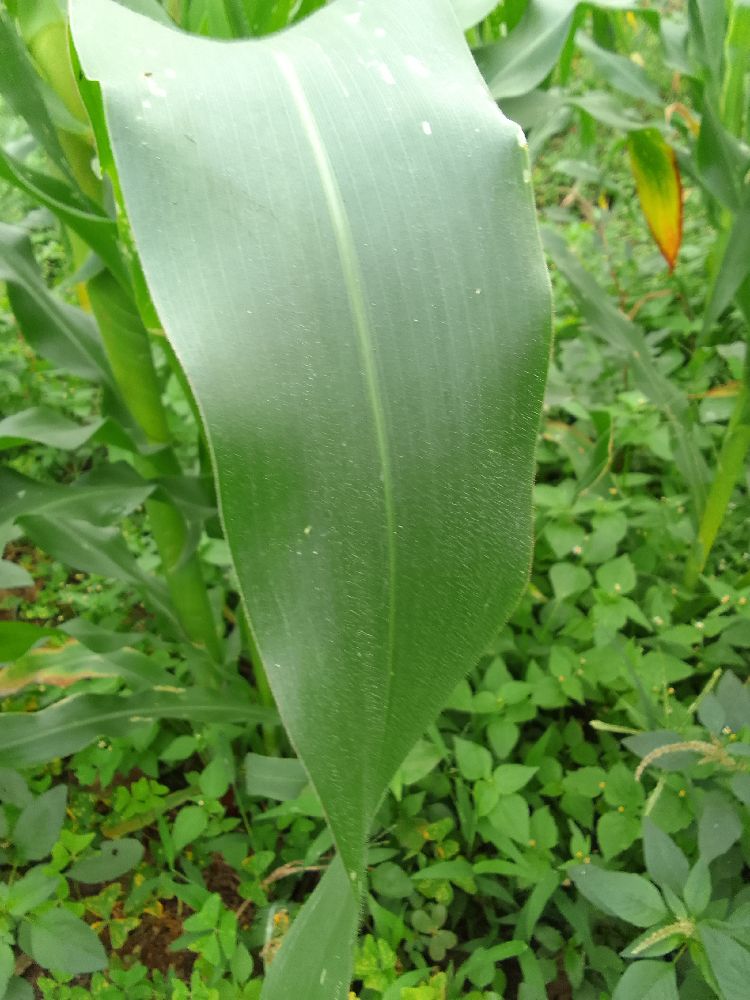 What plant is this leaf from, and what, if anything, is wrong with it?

maize, healthy
